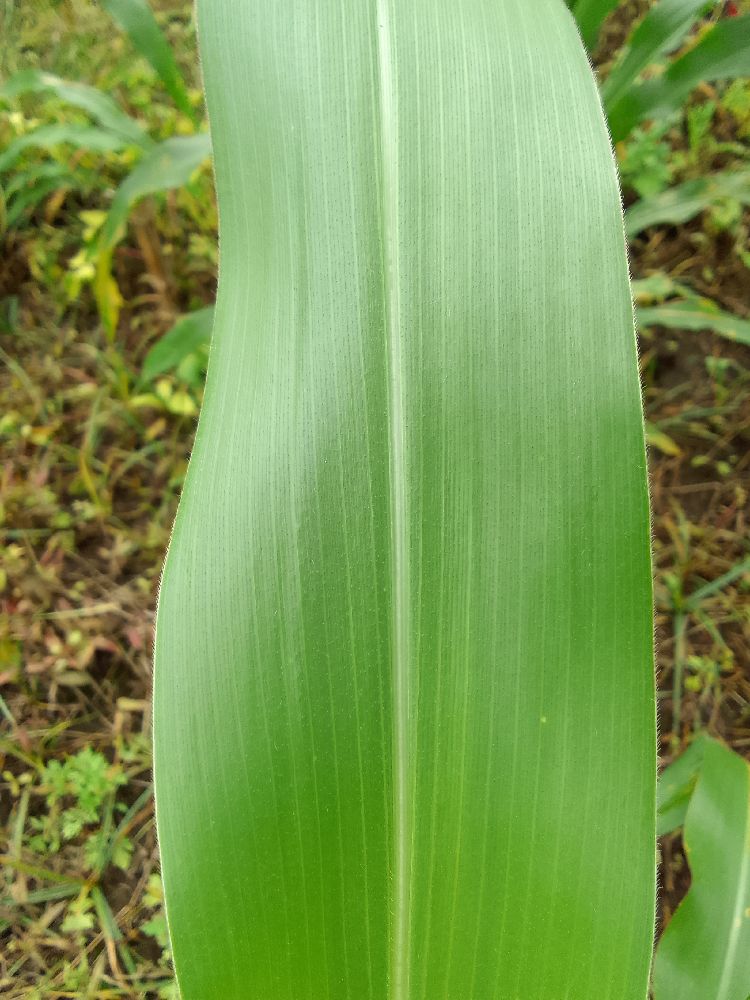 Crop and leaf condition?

maize, healthy
